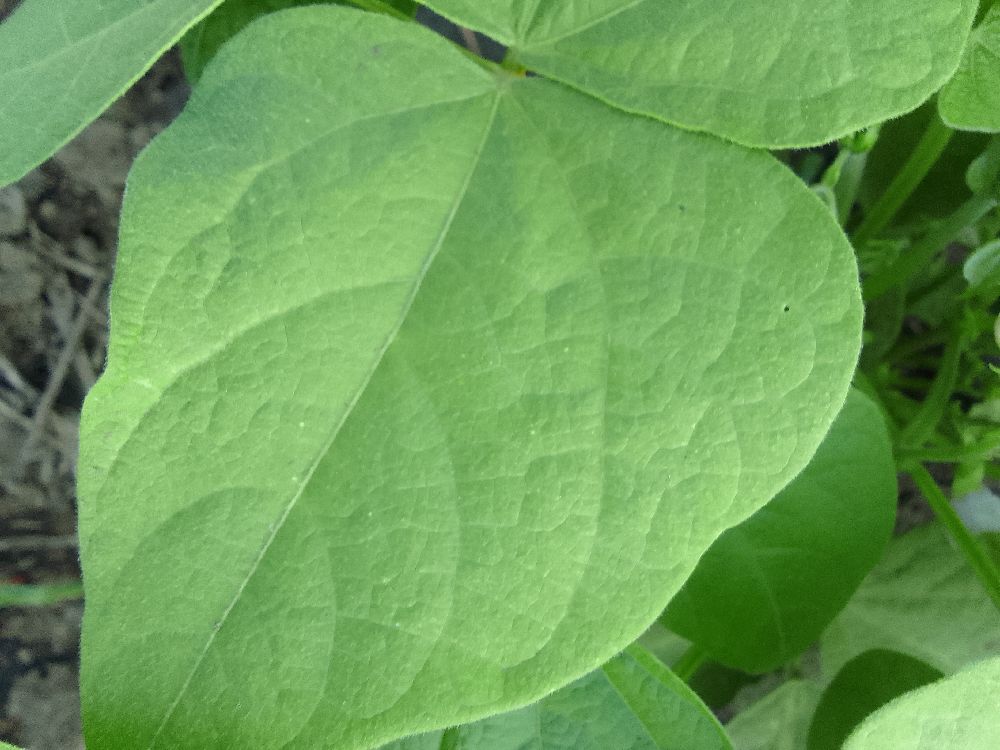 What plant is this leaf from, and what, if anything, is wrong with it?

common bean, healthy
